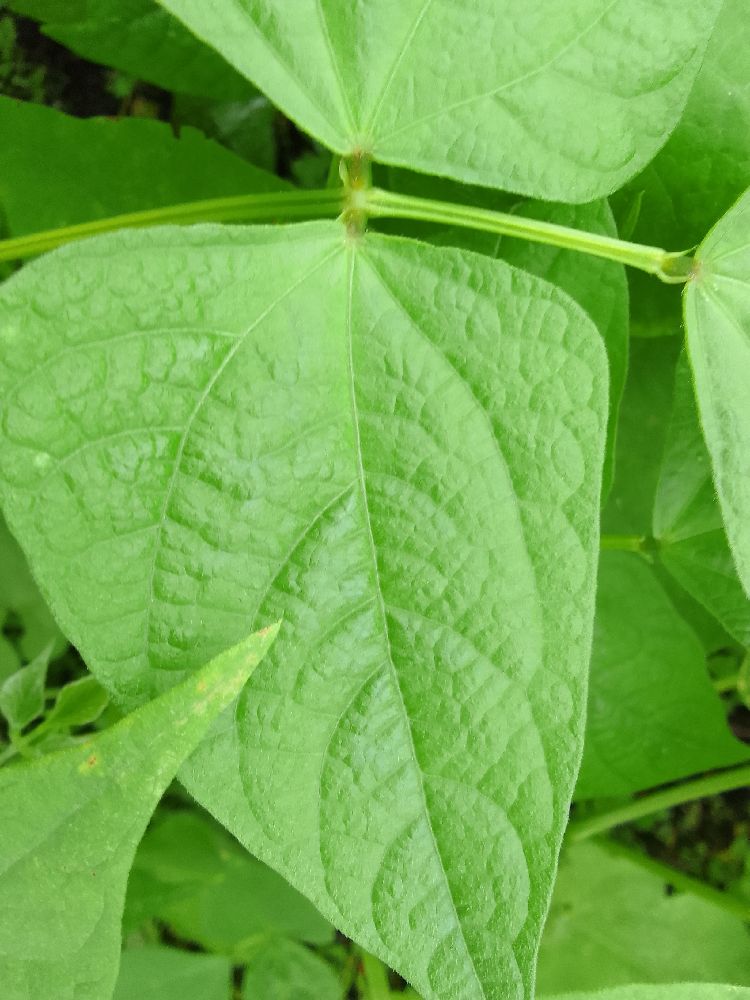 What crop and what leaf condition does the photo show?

common bean, healthy
